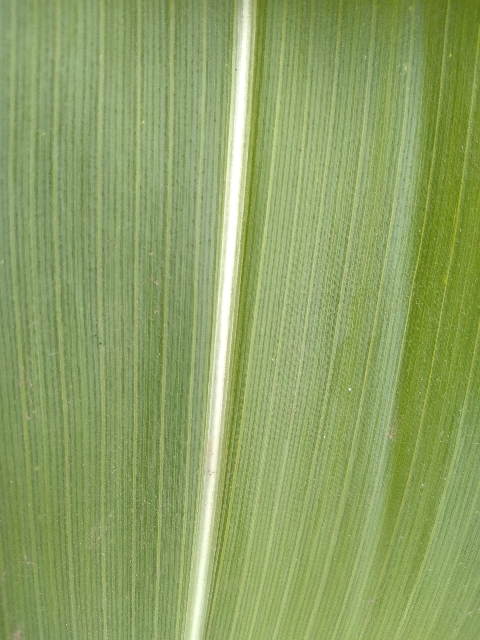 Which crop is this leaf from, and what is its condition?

maize, healthy
